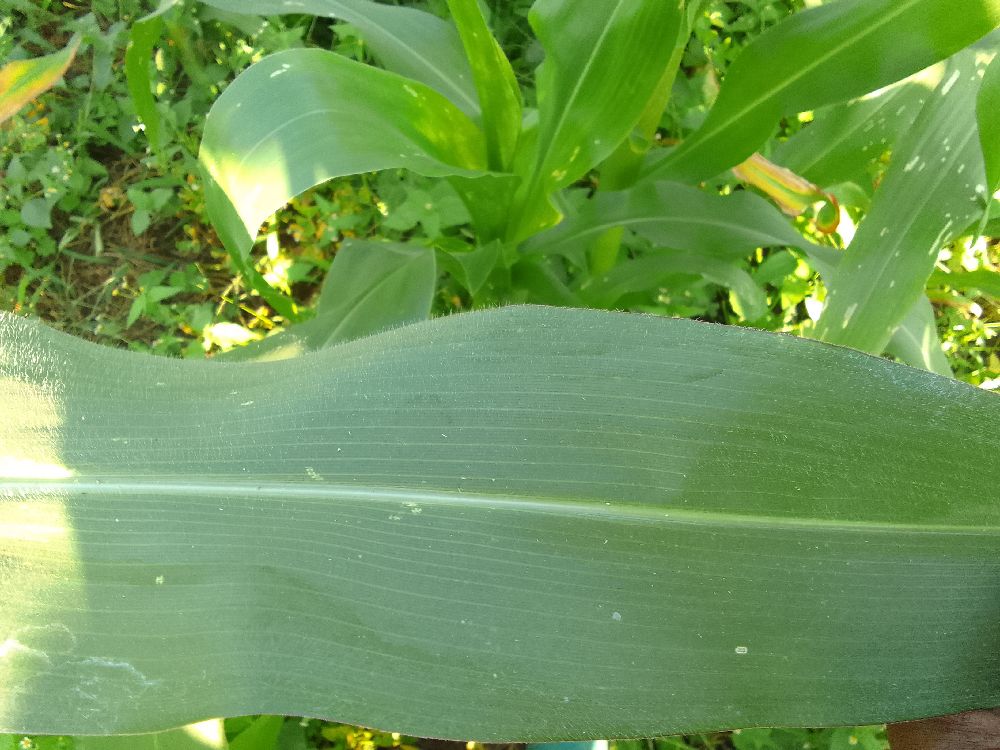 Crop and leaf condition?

maize, healthy
